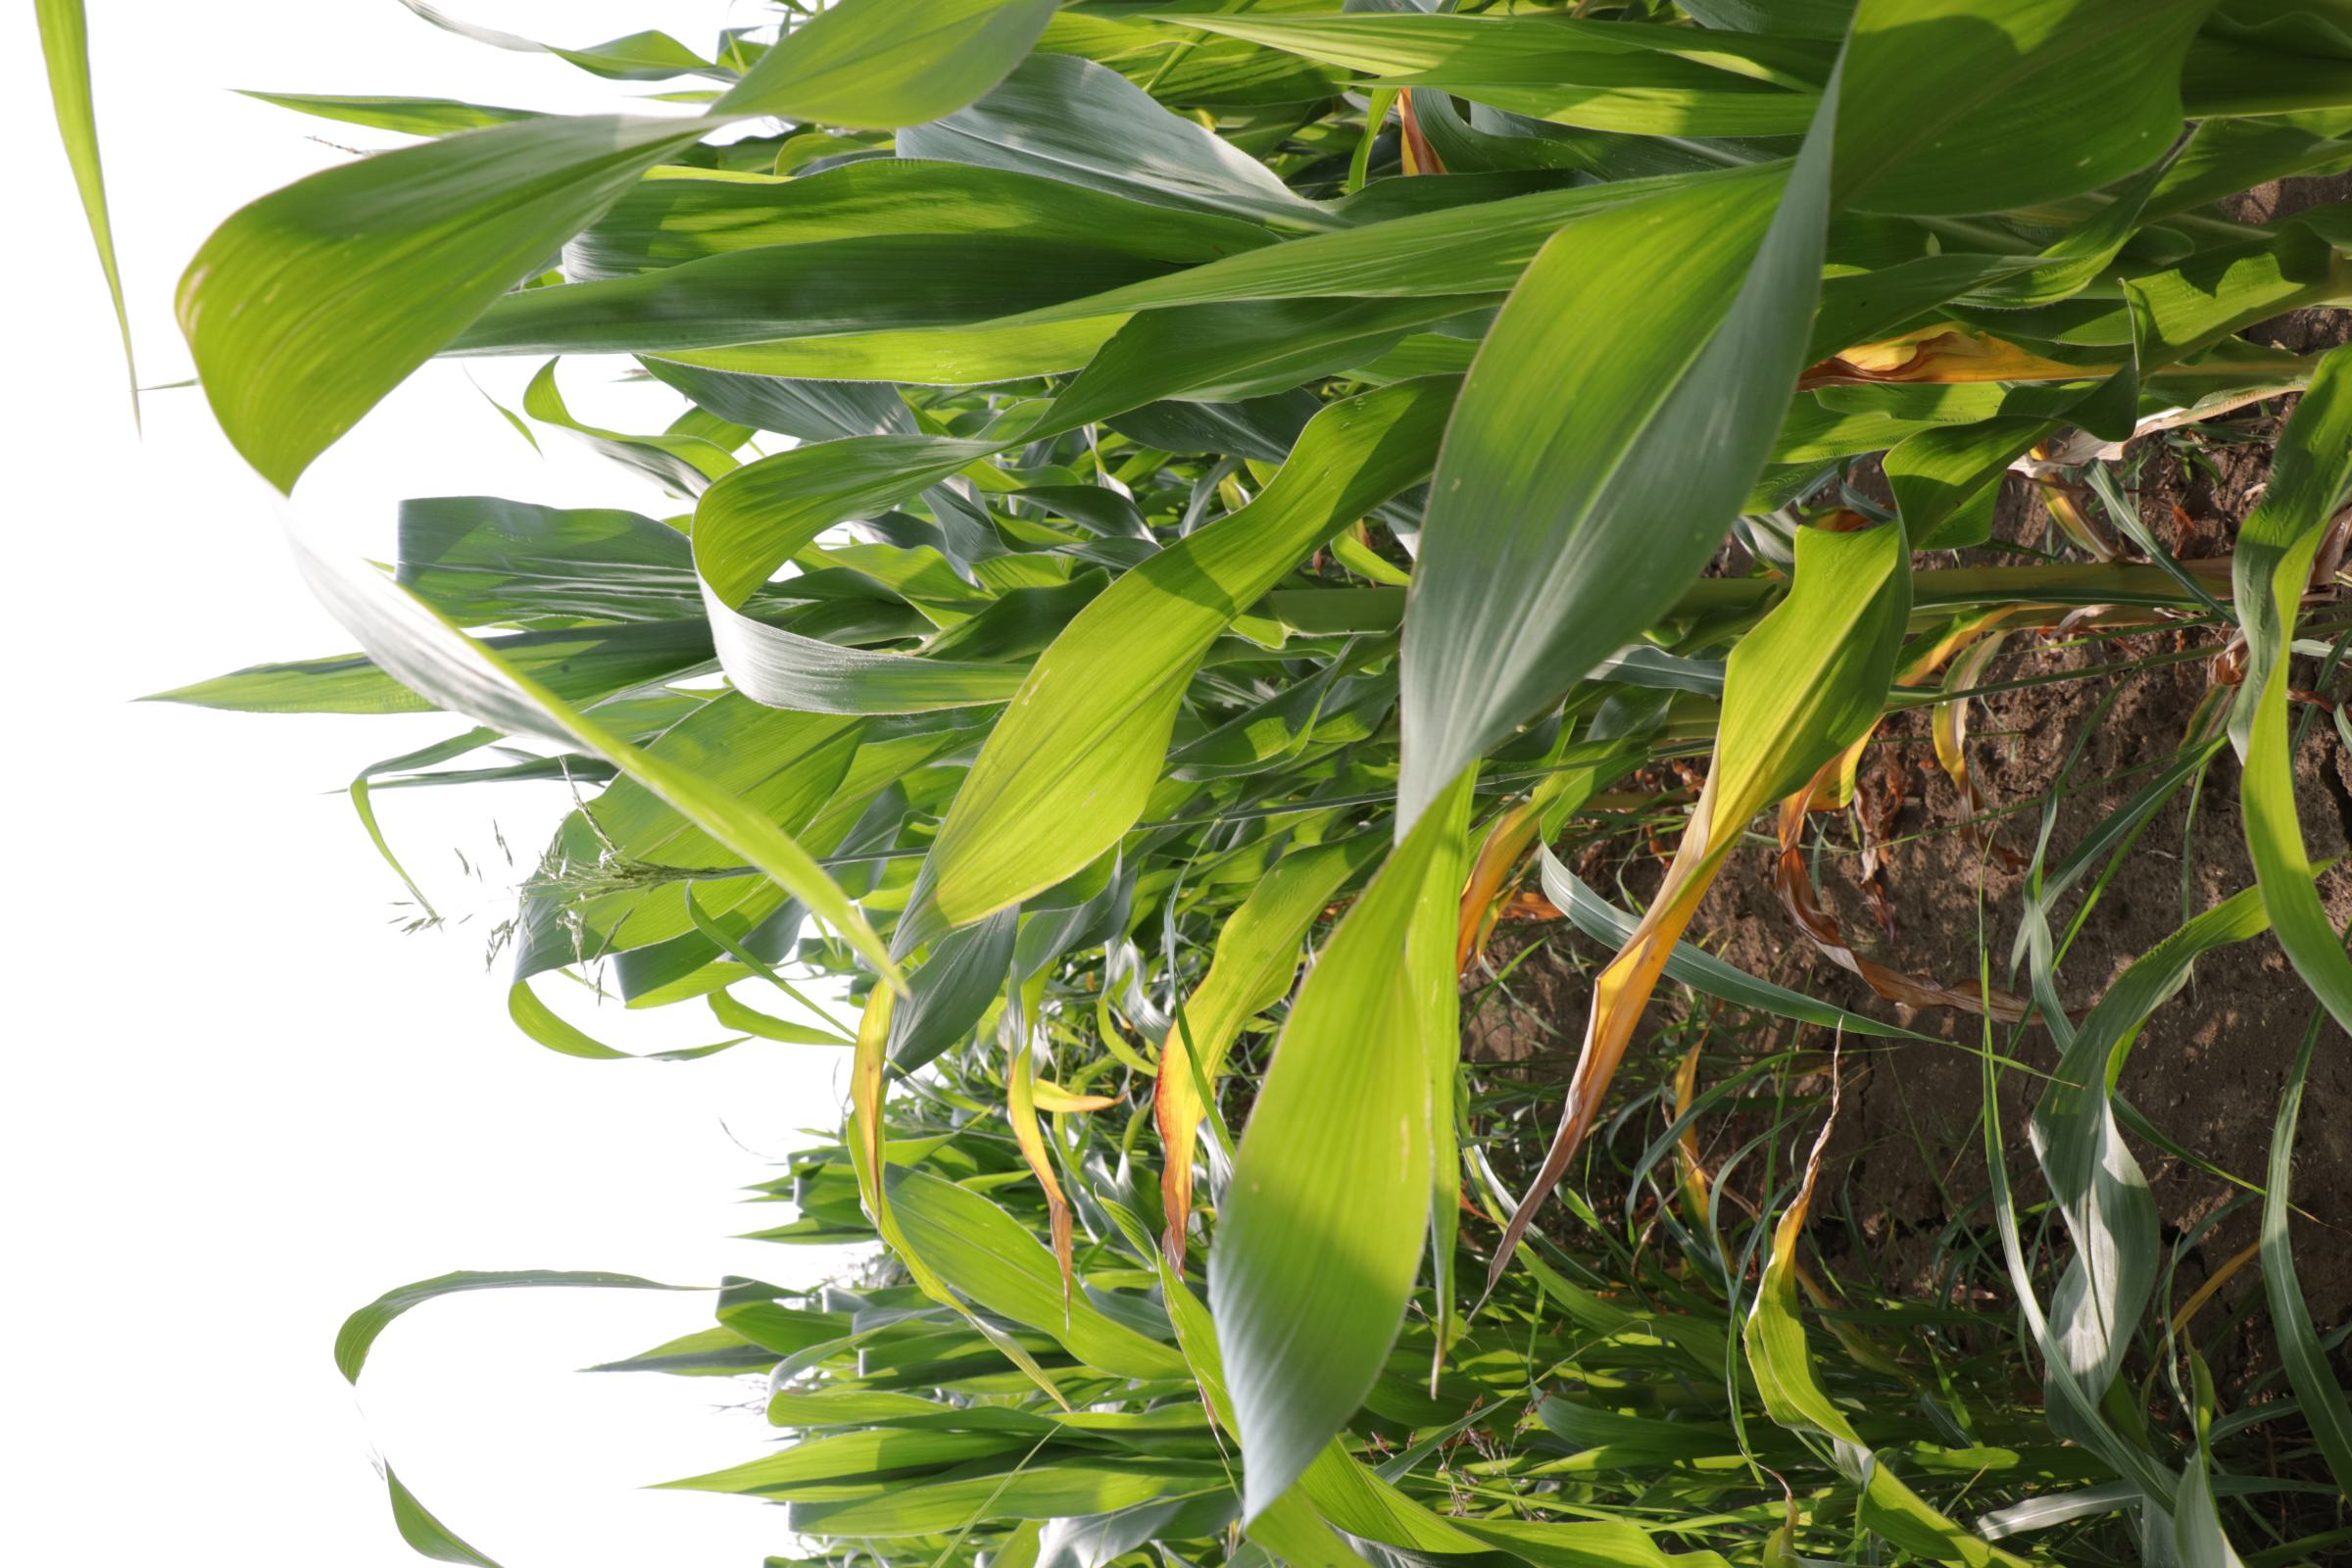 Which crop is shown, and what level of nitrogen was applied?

maize, full nitrogen fertilisation
